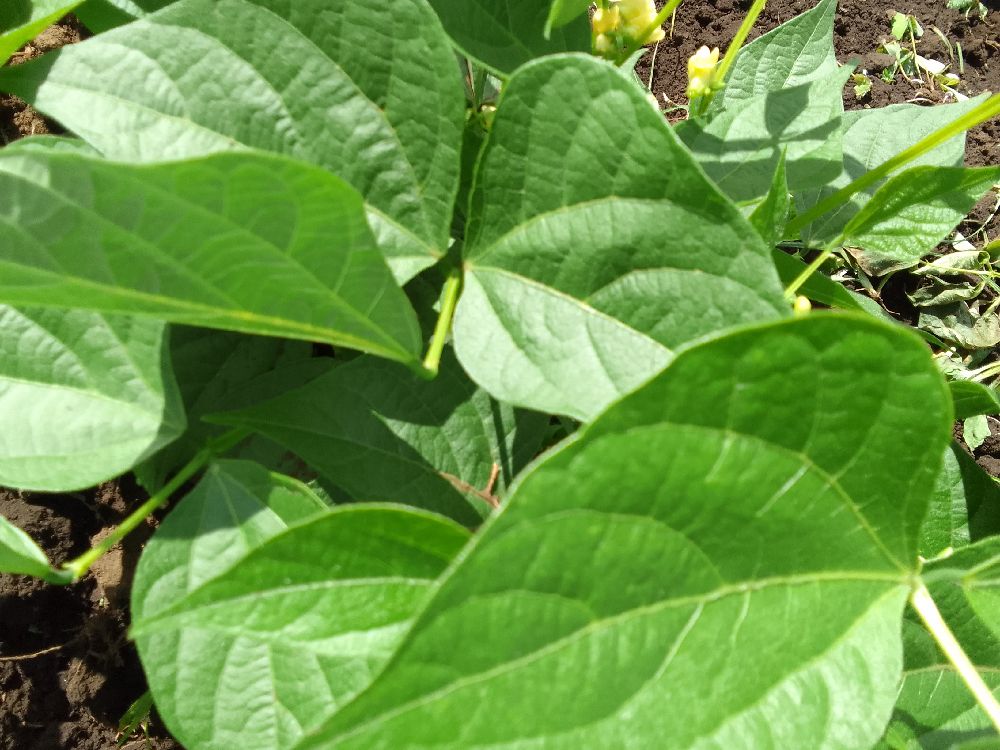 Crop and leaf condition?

common bean, healthy
